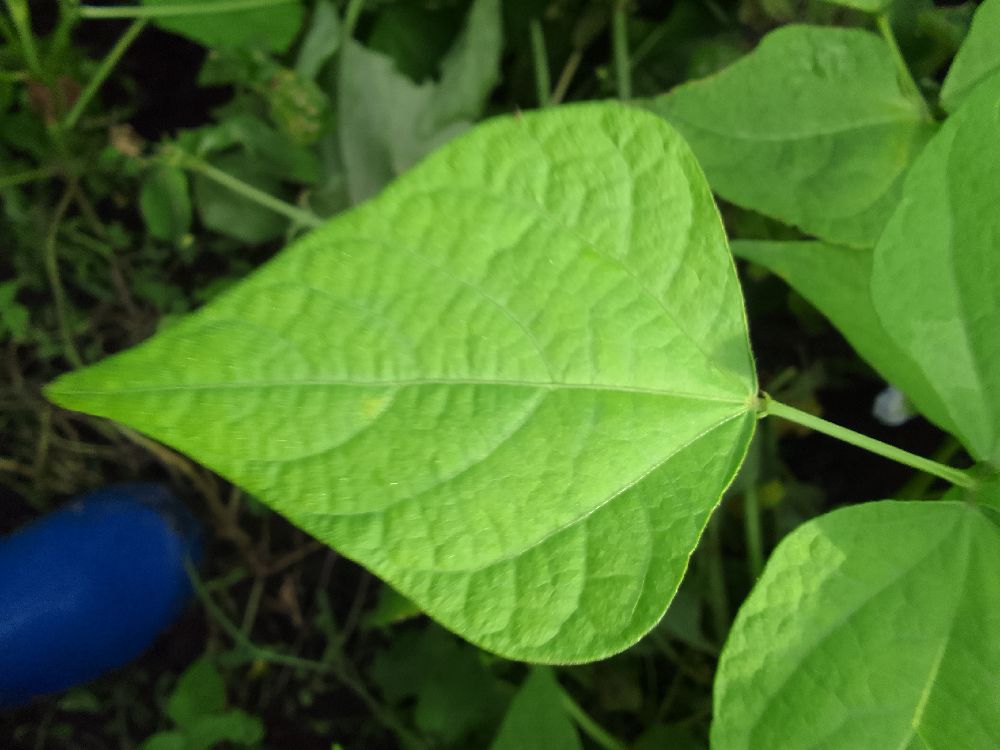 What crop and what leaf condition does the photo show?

common bean, healthy
